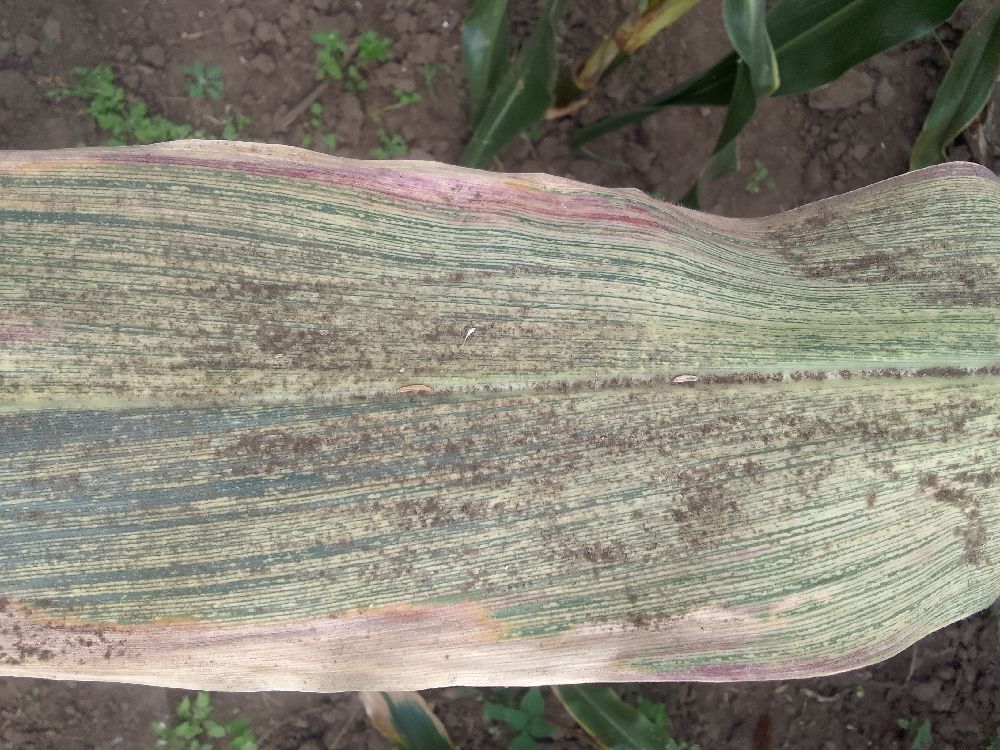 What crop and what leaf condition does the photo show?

maize, maize streak virus
